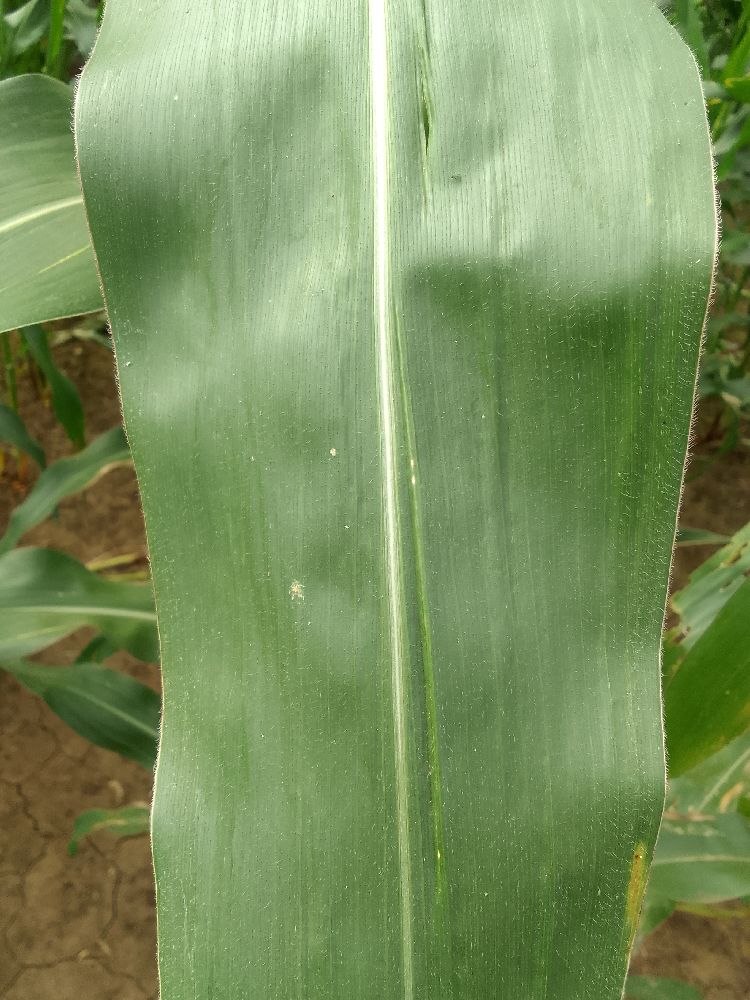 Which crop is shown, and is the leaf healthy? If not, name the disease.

maize, healthy
